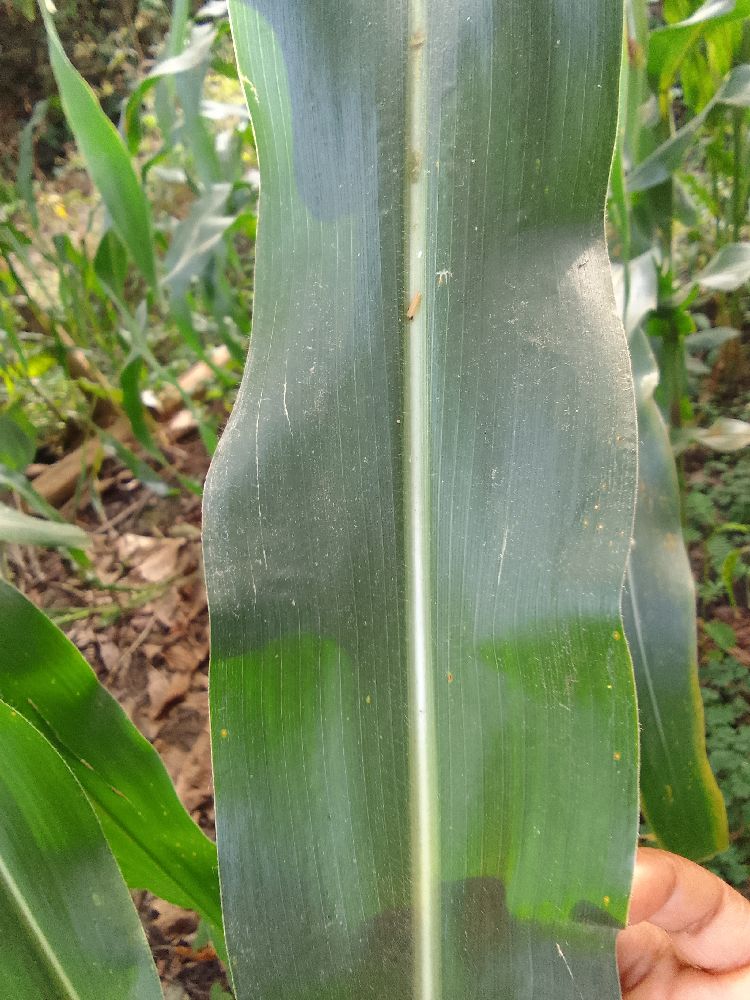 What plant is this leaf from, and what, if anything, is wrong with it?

maize, healthy
